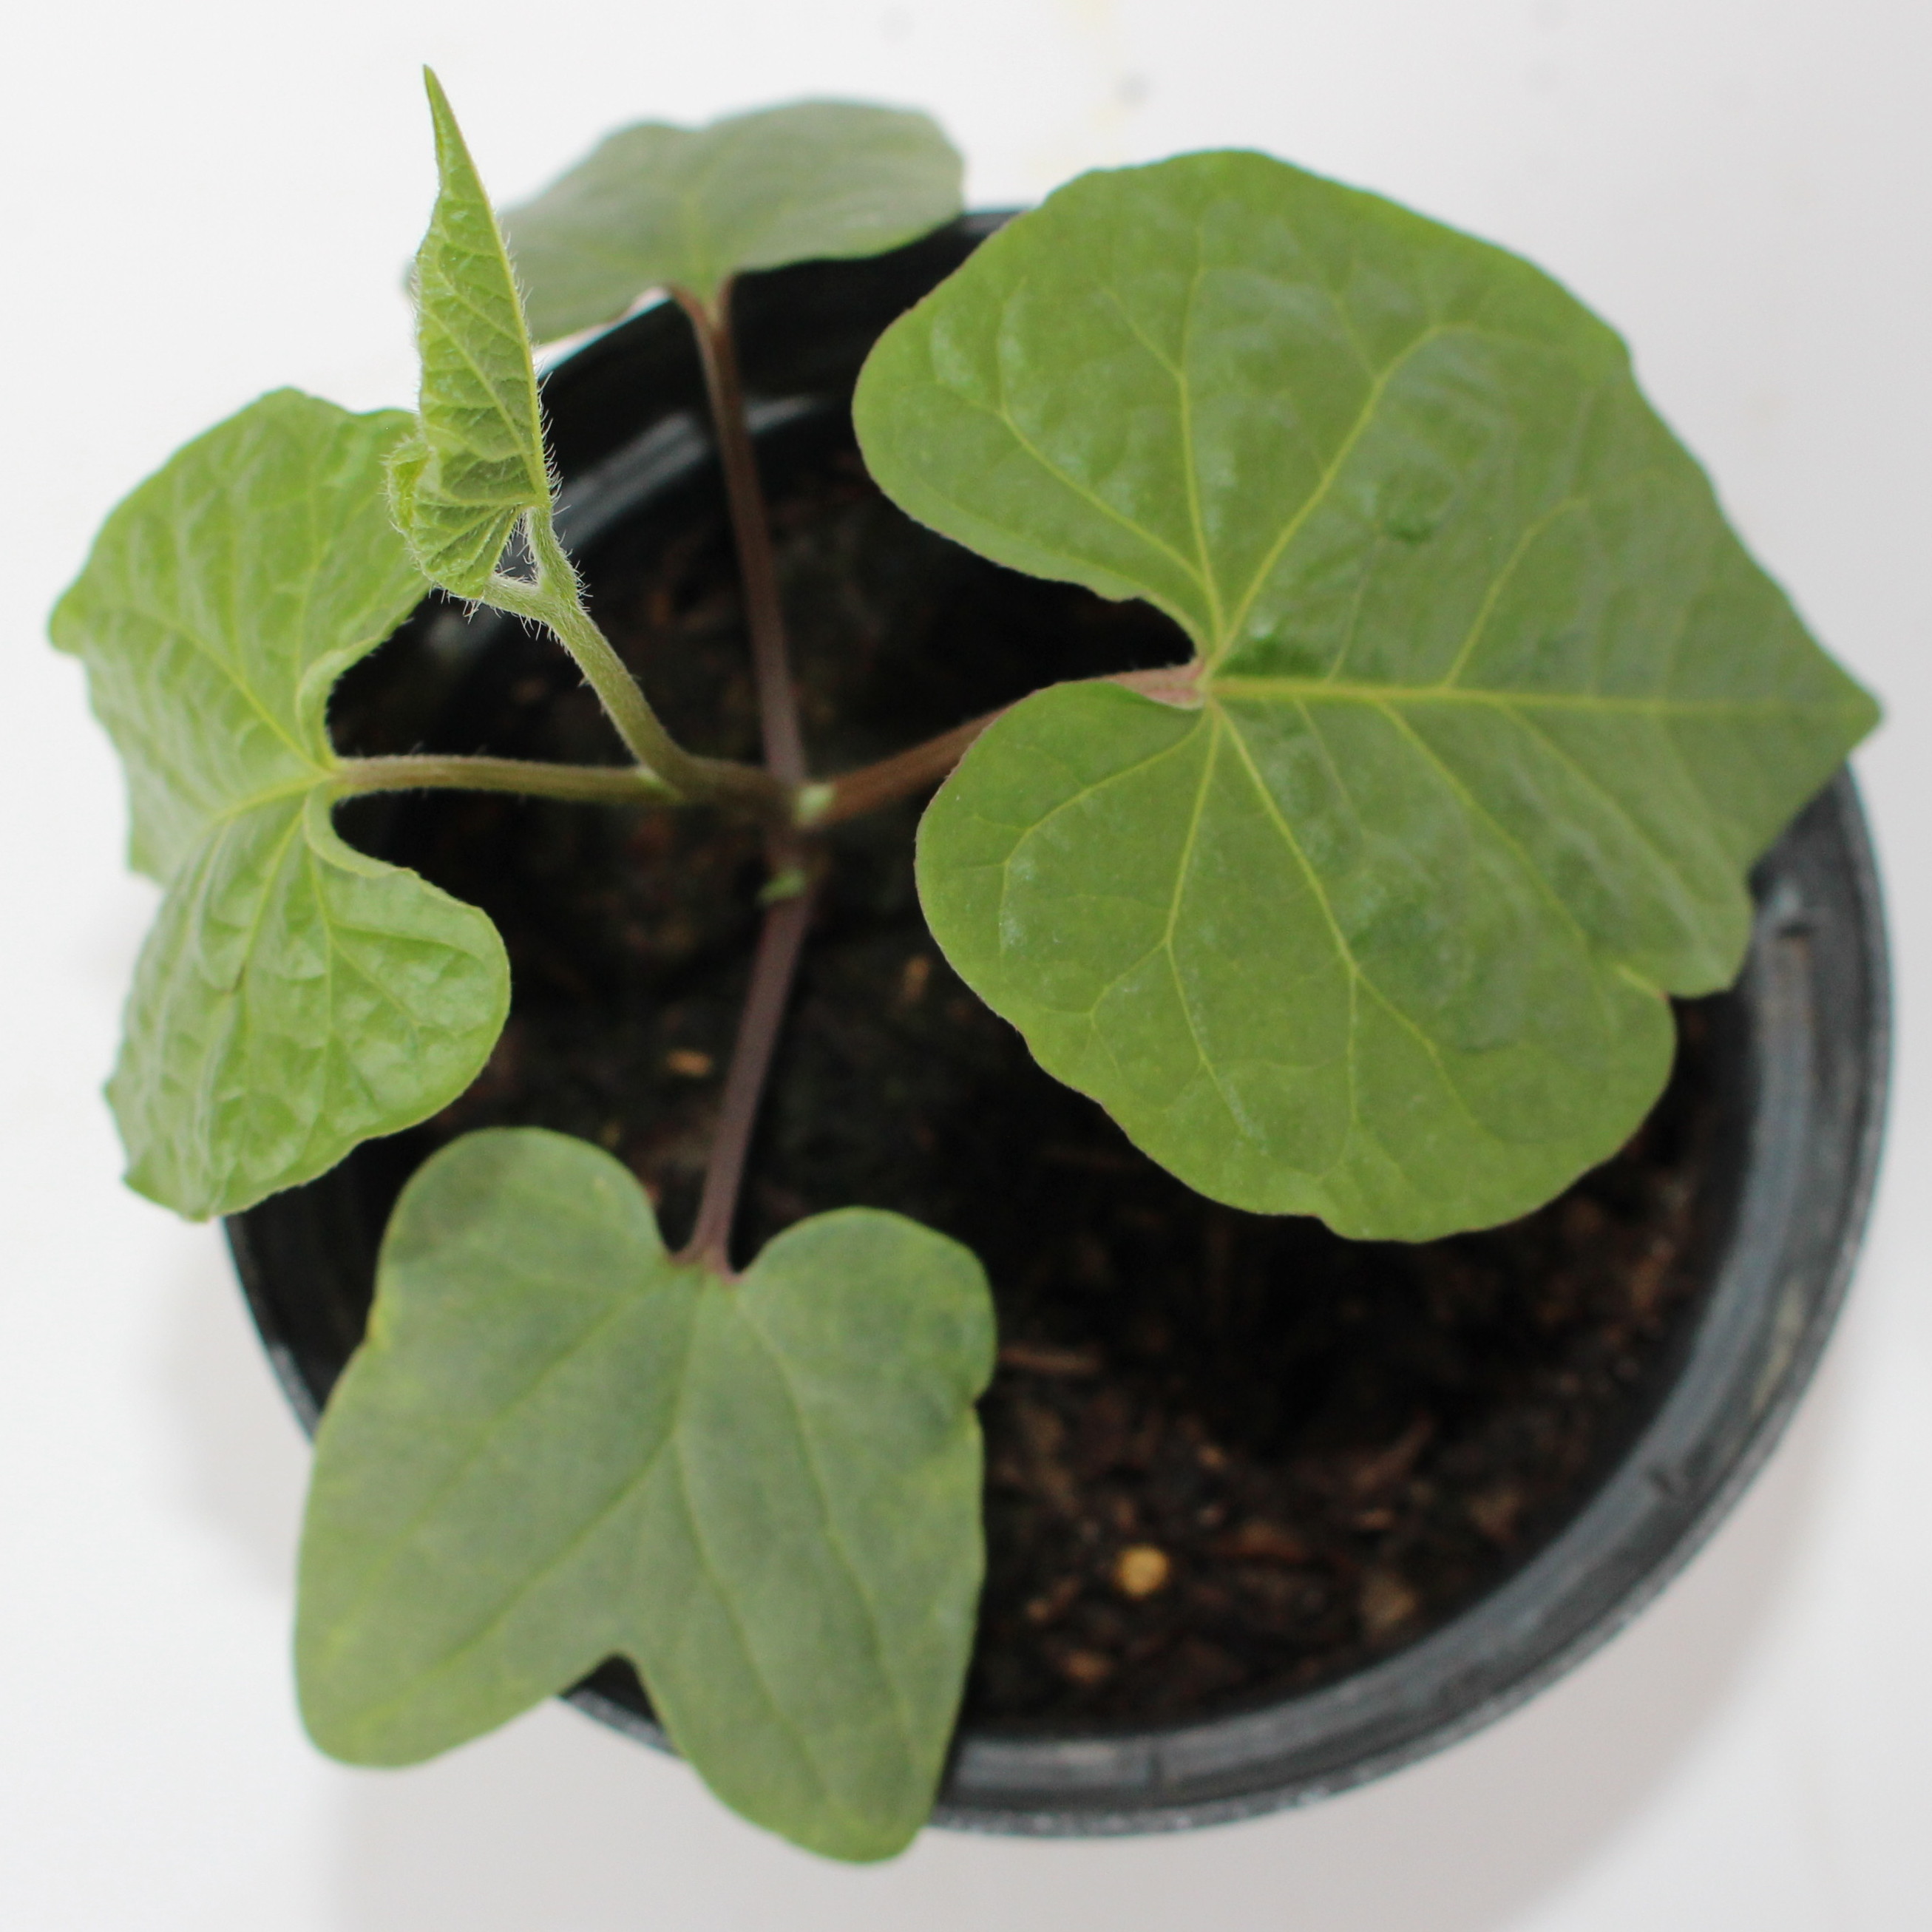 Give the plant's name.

Convolvulus arvensis
